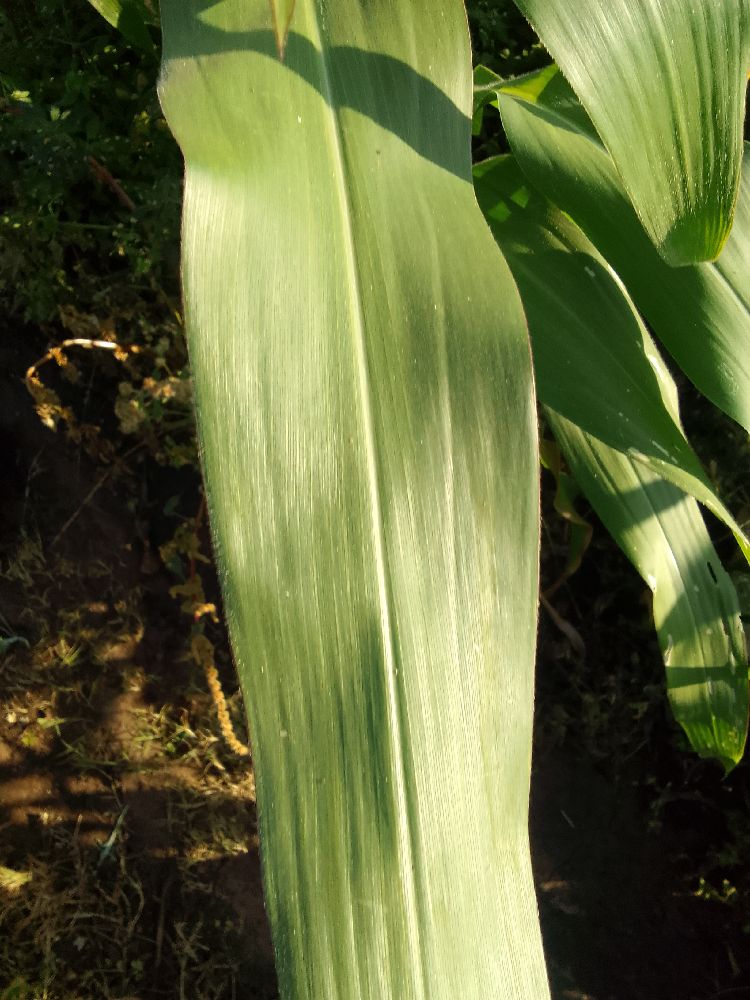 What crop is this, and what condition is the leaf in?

maize, healthy
